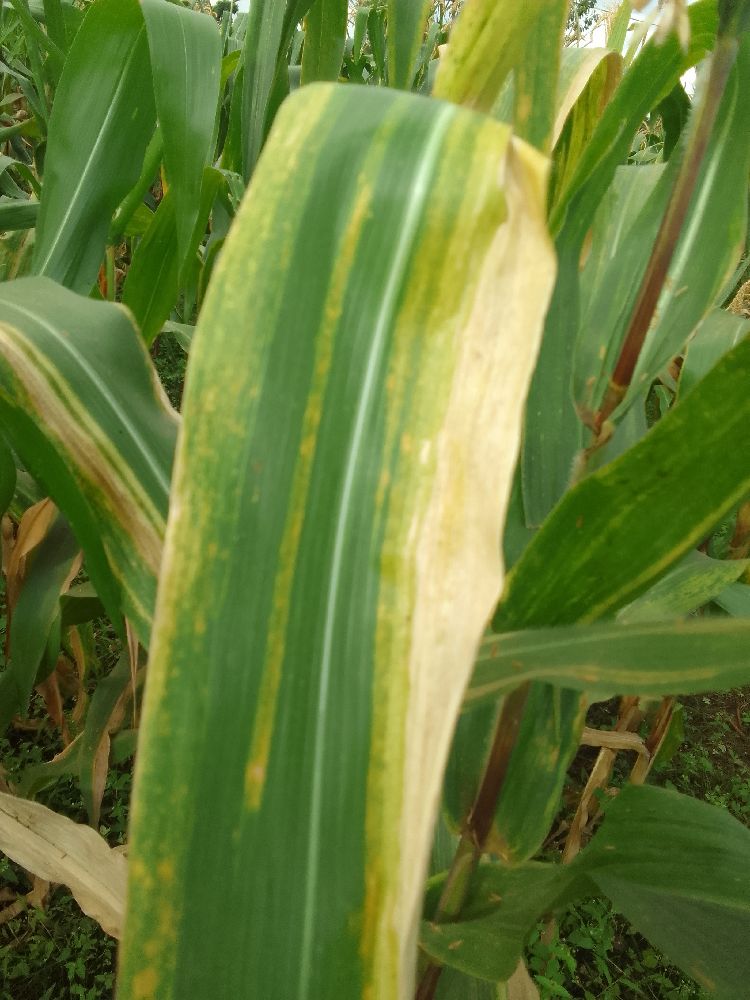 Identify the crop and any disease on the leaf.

maize, maize lethal necrosis
